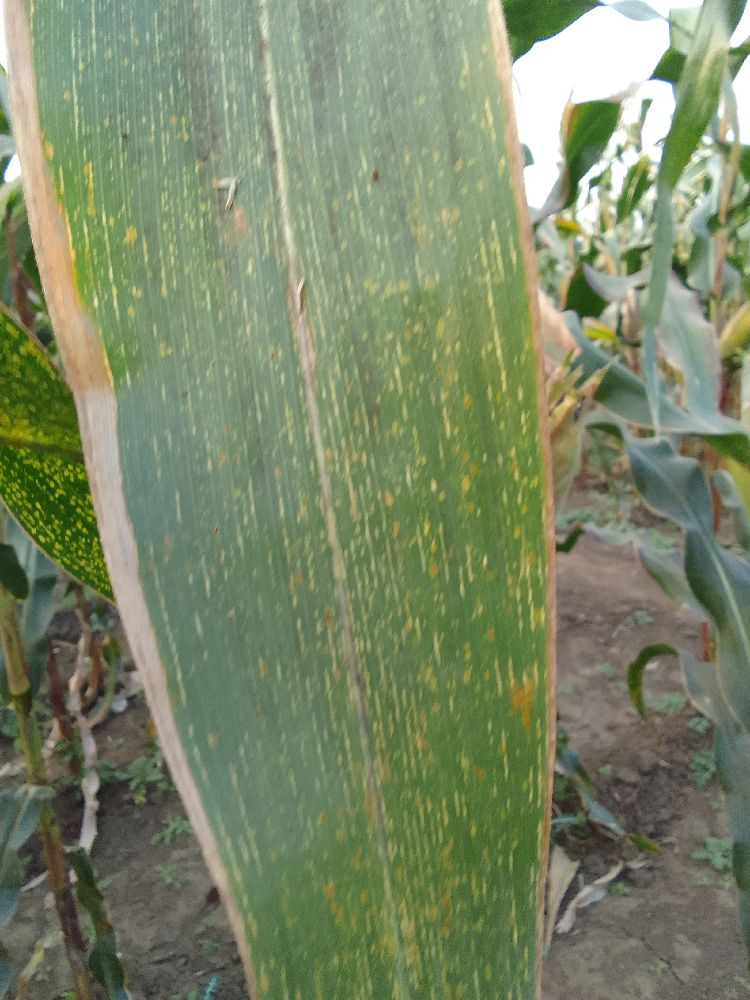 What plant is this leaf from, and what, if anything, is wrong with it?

maize, maize streak virus
